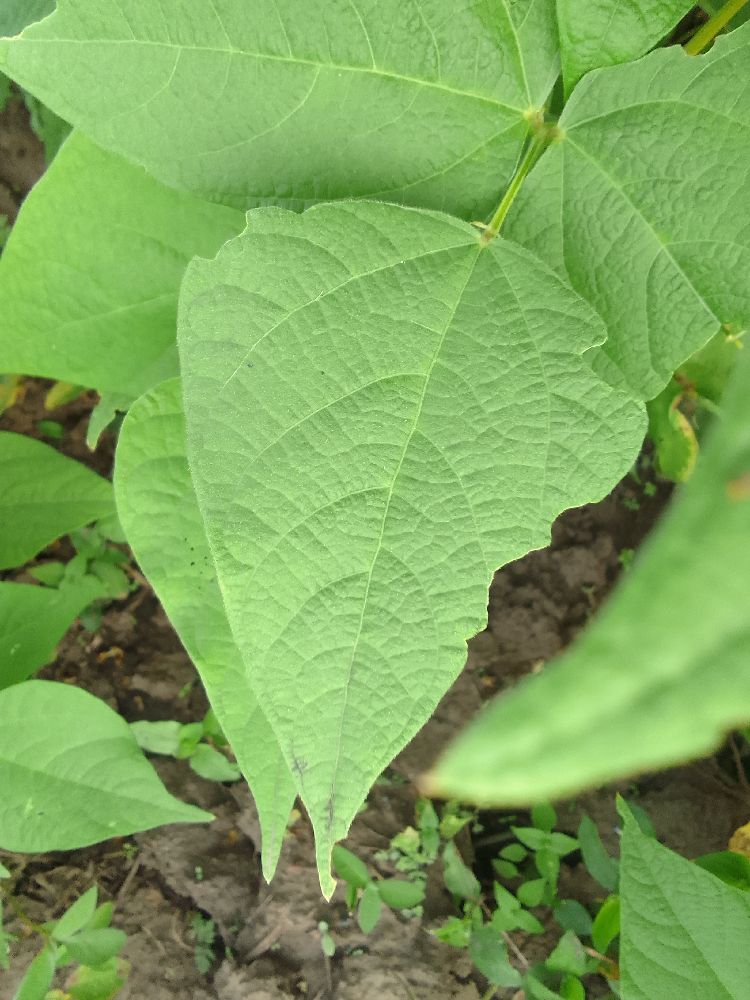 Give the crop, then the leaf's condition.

common bean, healthy
